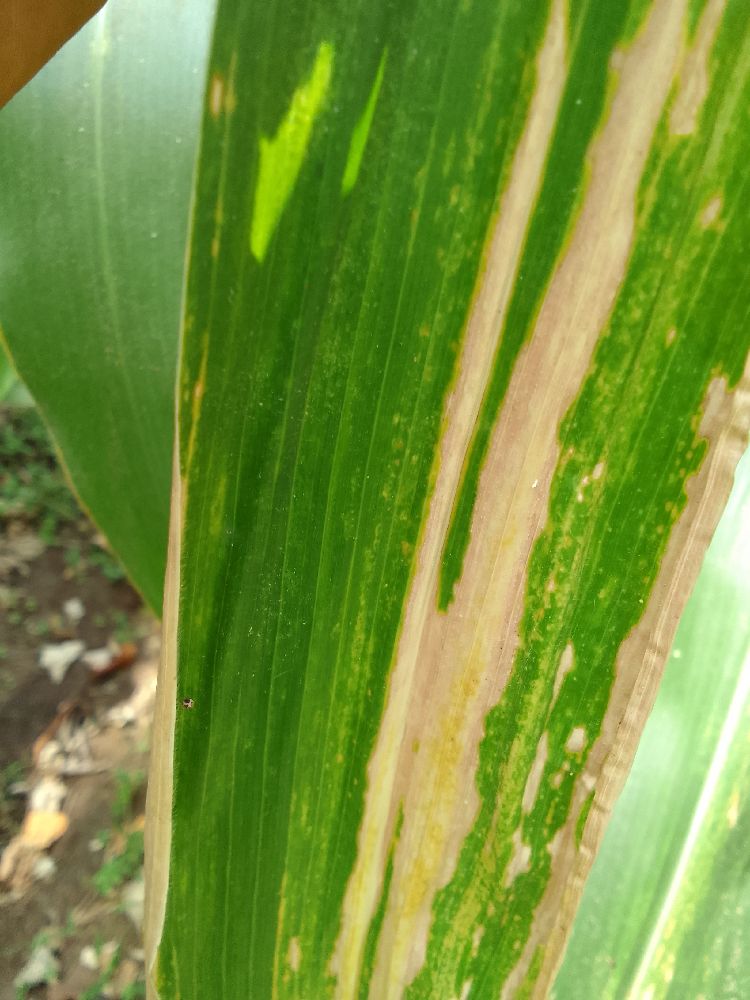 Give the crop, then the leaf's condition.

maize, maize lethal necrosis
